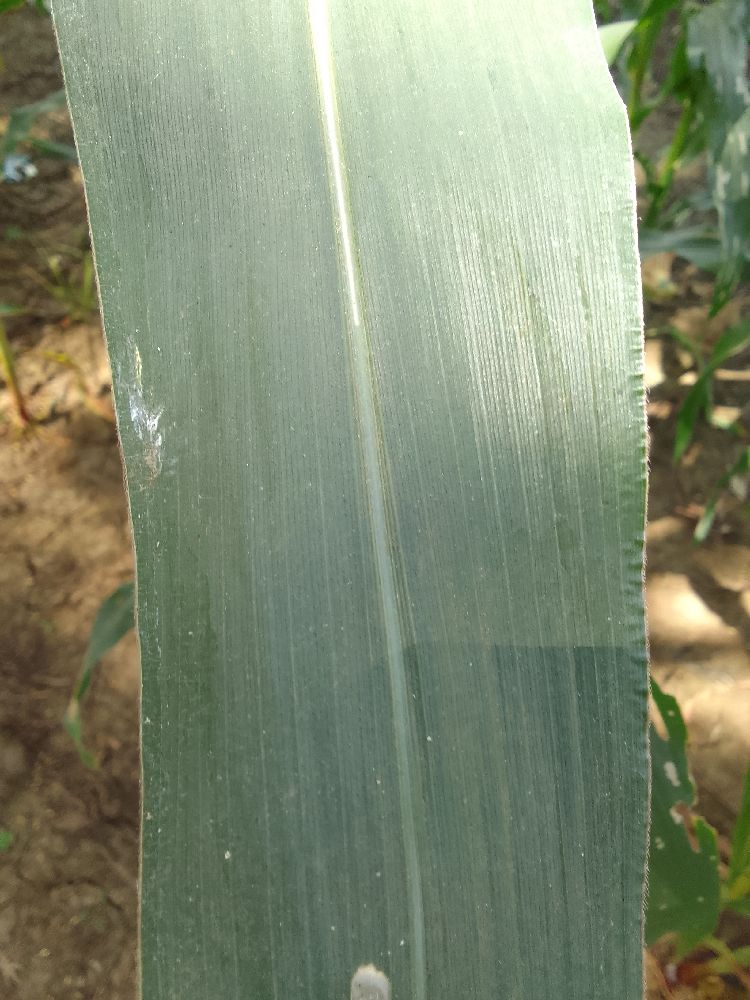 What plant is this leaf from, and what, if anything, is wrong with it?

maize, healthy
